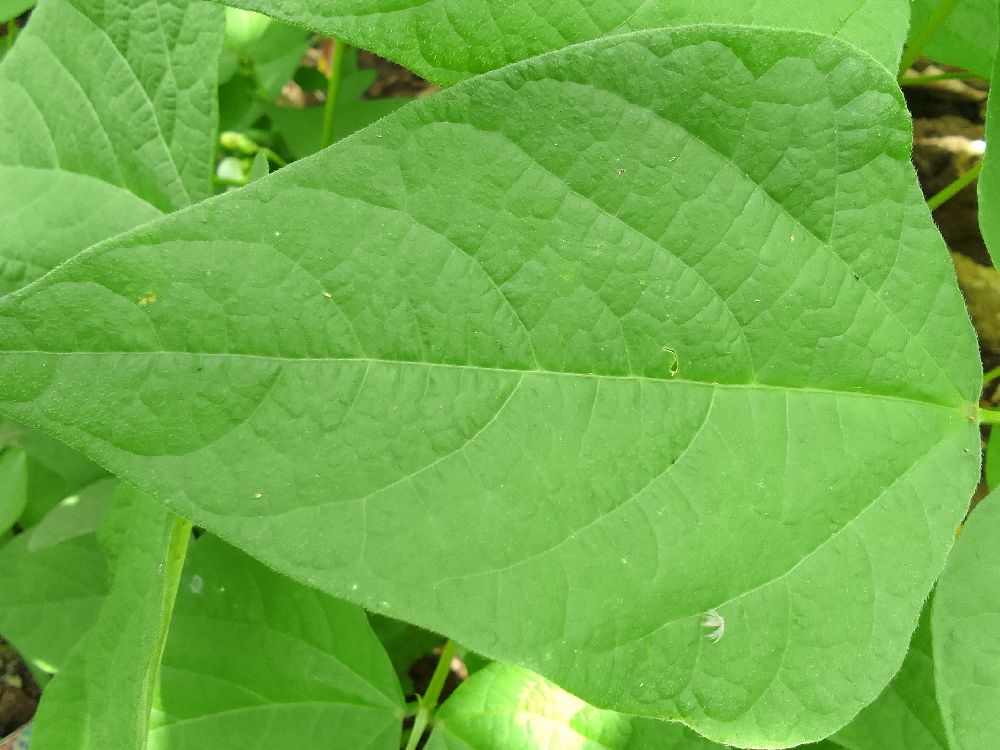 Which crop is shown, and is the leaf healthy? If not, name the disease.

common bean, healthy
